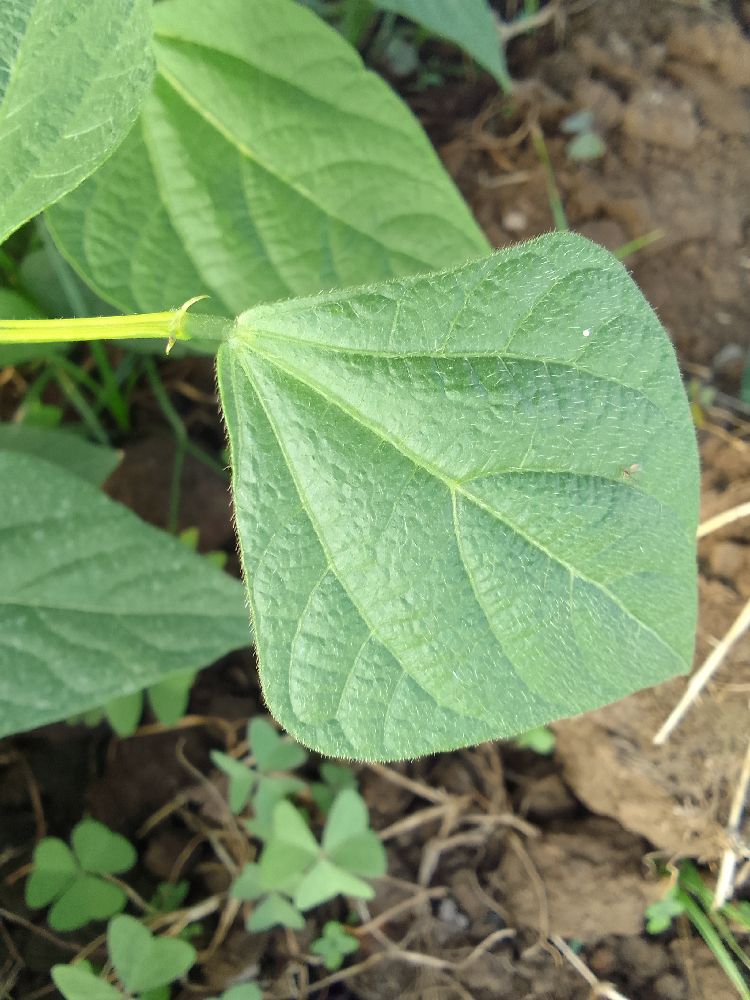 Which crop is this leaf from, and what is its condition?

common bean, healthy
